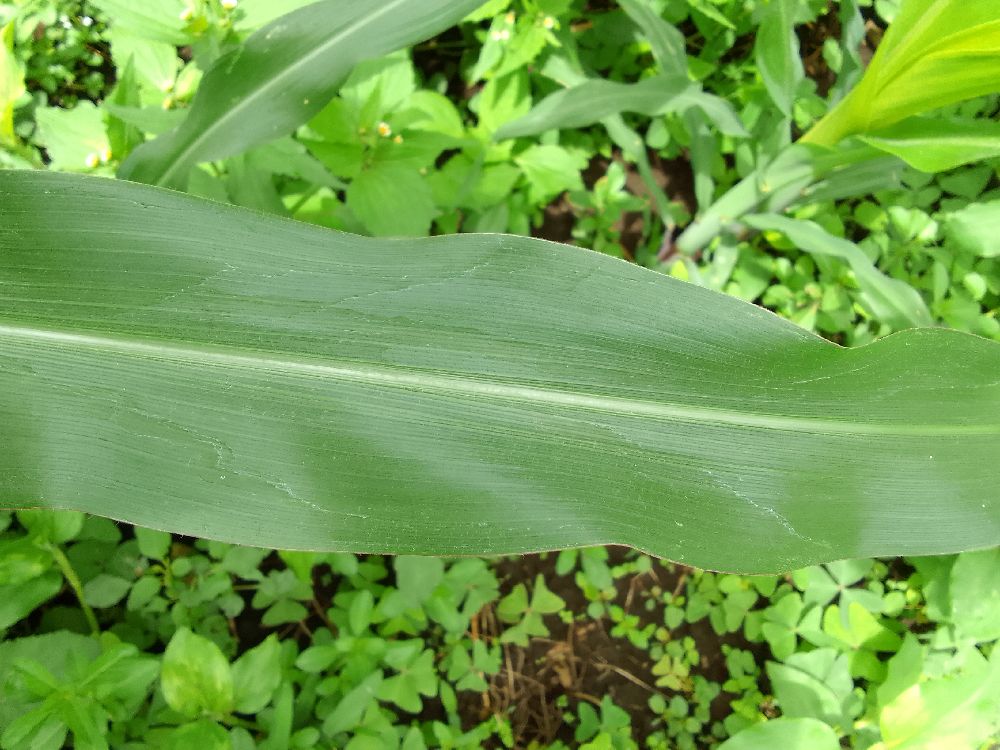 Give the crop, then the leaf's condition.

maize, healthy
